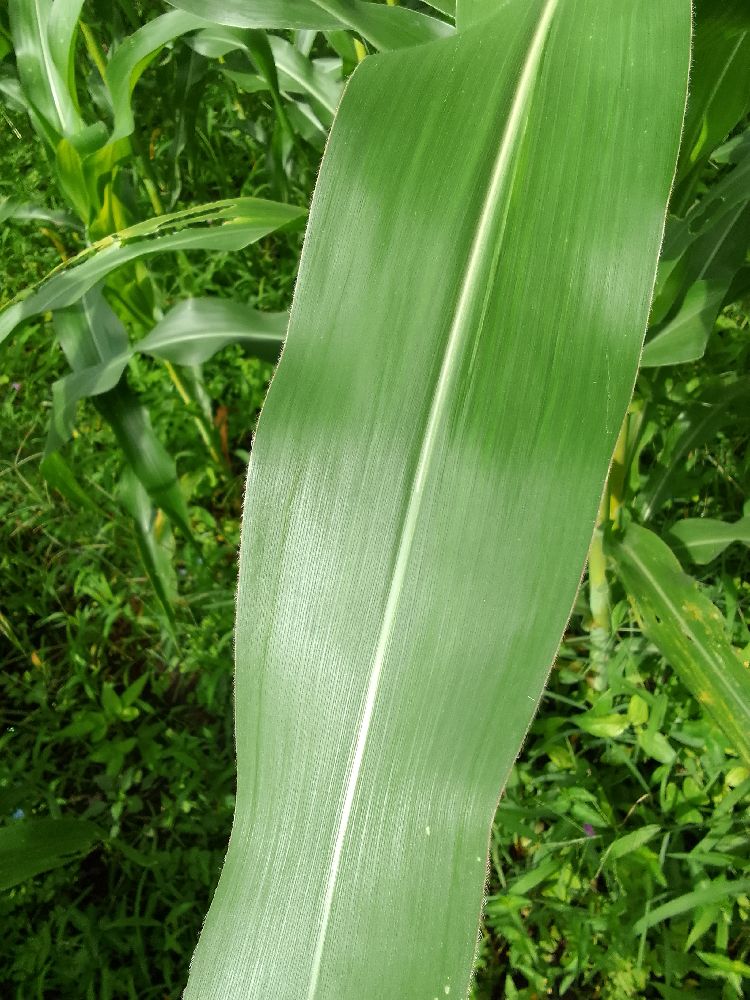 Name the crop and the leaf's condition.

maize, healthy
